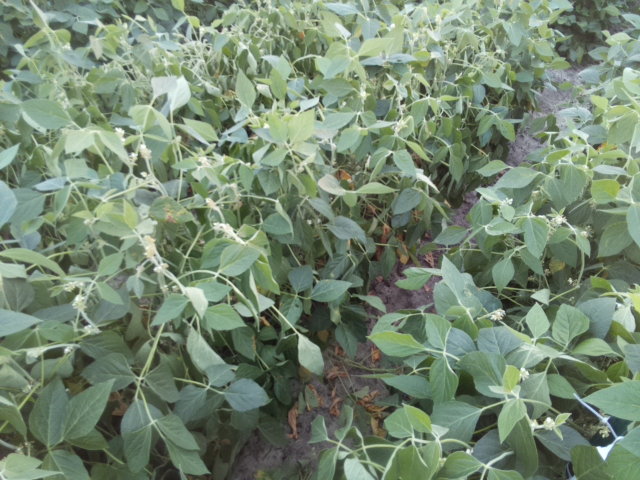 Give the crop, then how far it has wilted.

soybean, slight leaflet or petiole turgor loss in upper canopy
